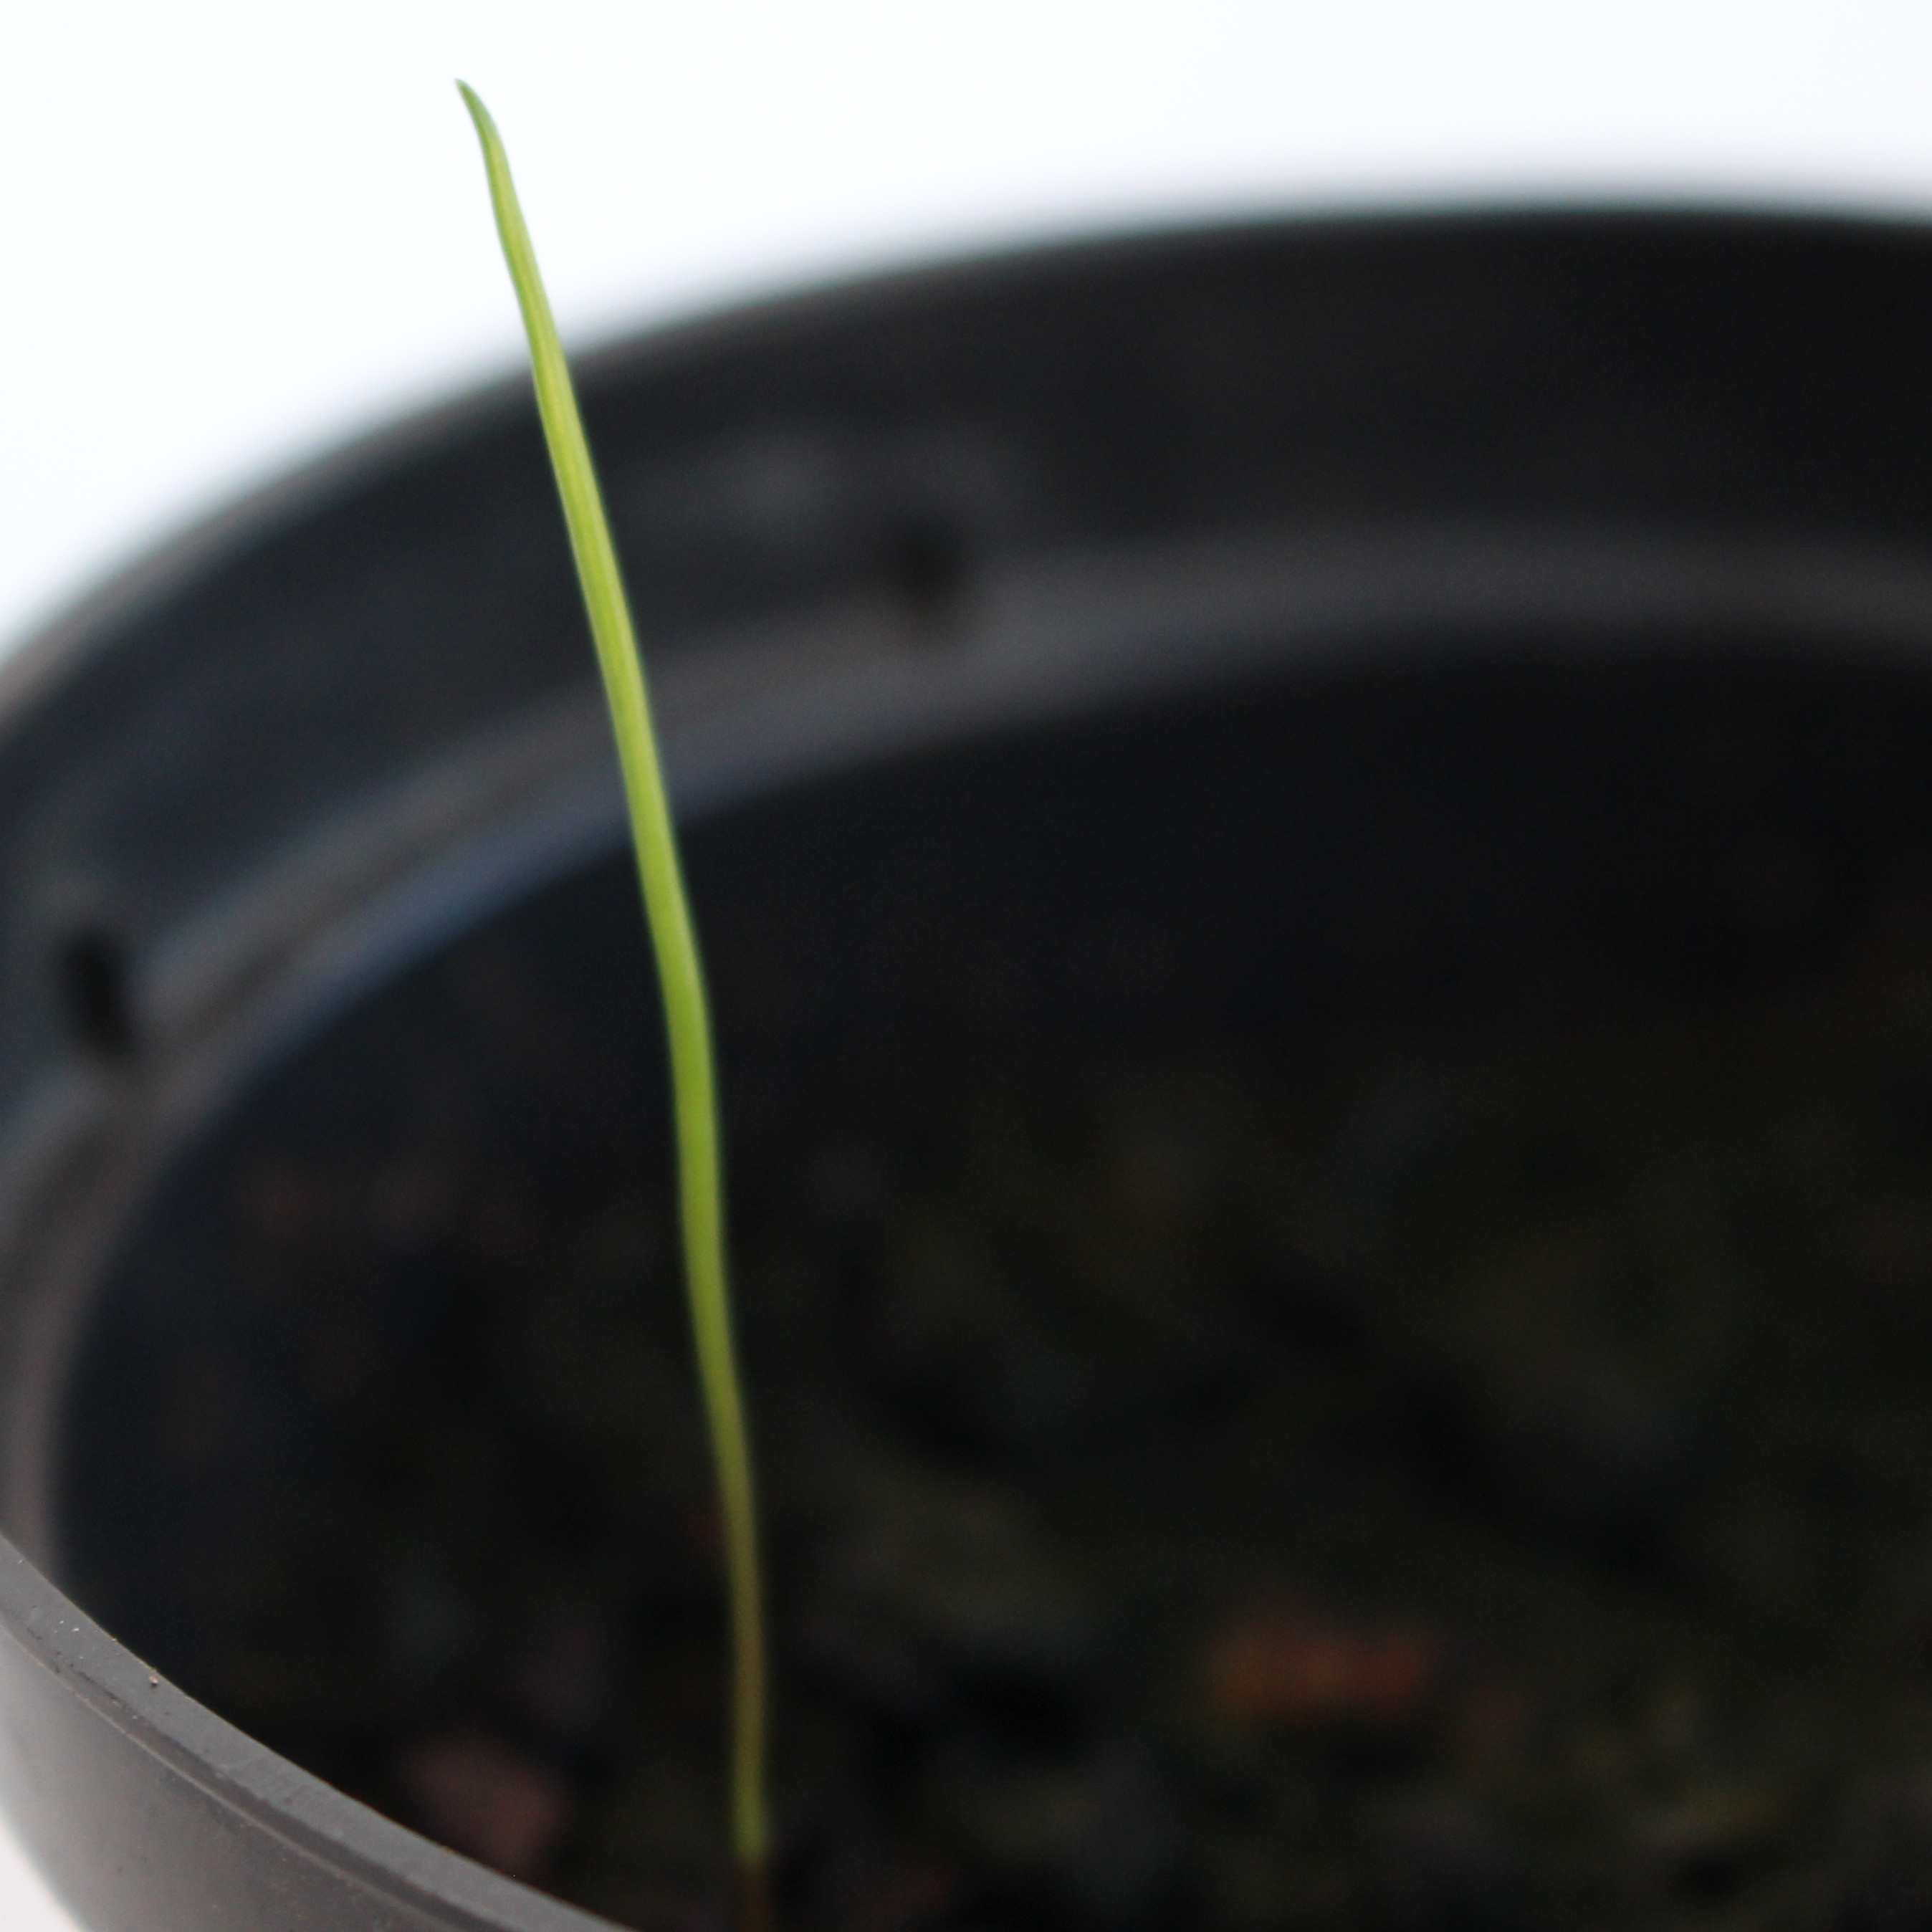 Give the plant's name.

Lolium multiflorum
